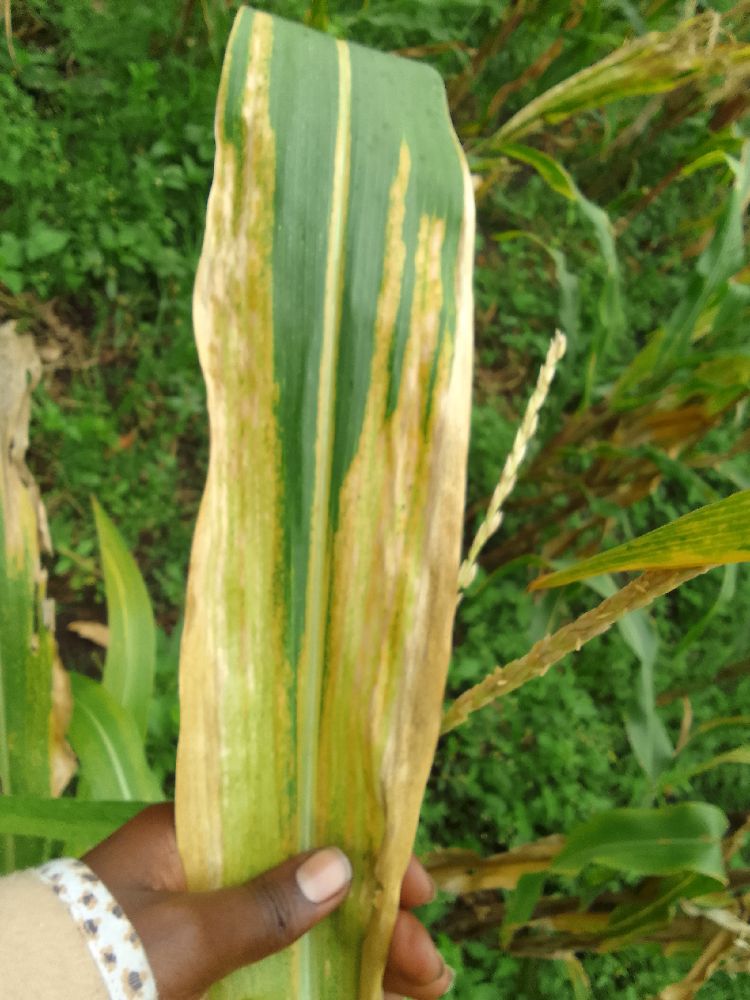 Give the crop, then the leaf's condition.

maize, maize lethal necrosis
